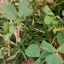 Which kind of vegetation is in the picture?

unstructured weed
